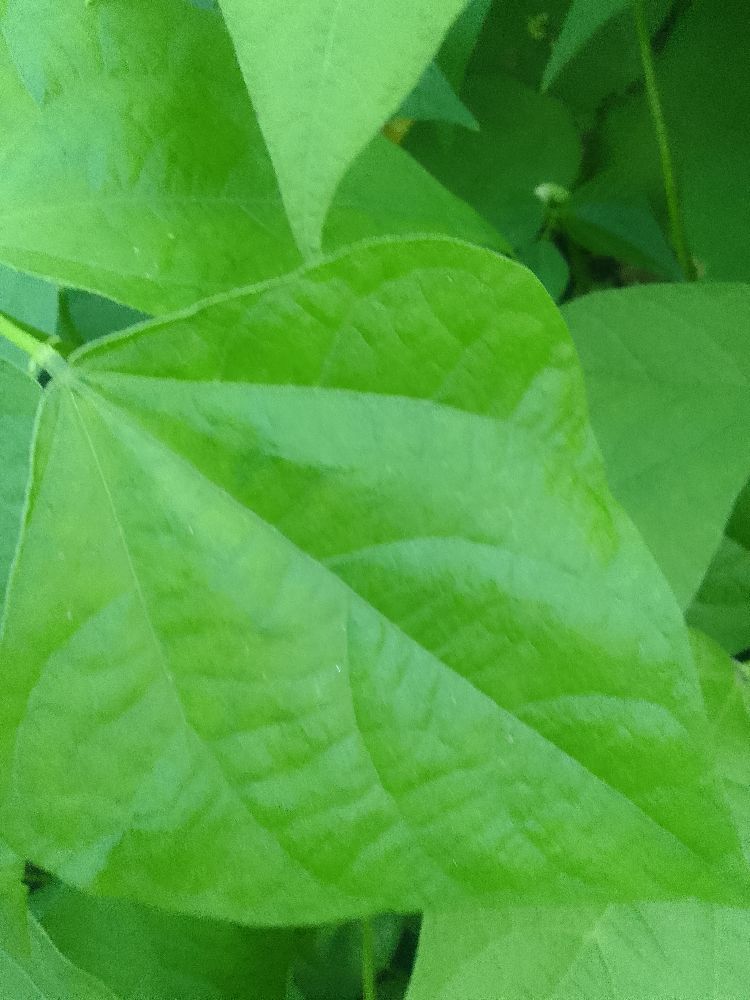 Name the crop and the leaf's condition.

common bean, healthy
